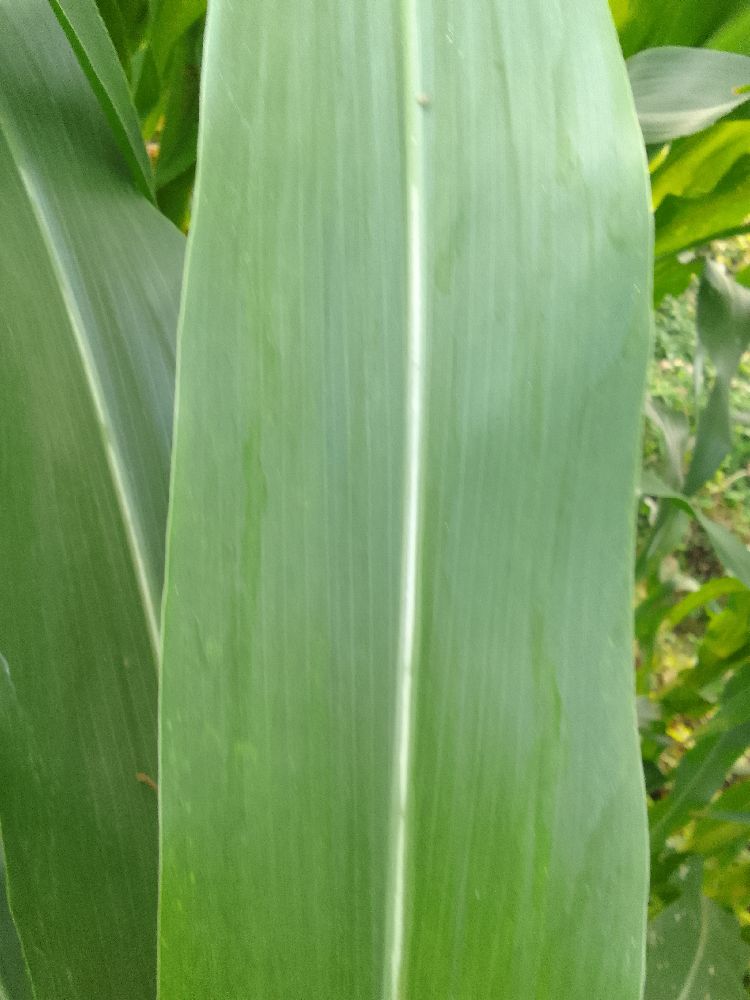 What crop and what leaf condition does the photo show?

maize, healthy
